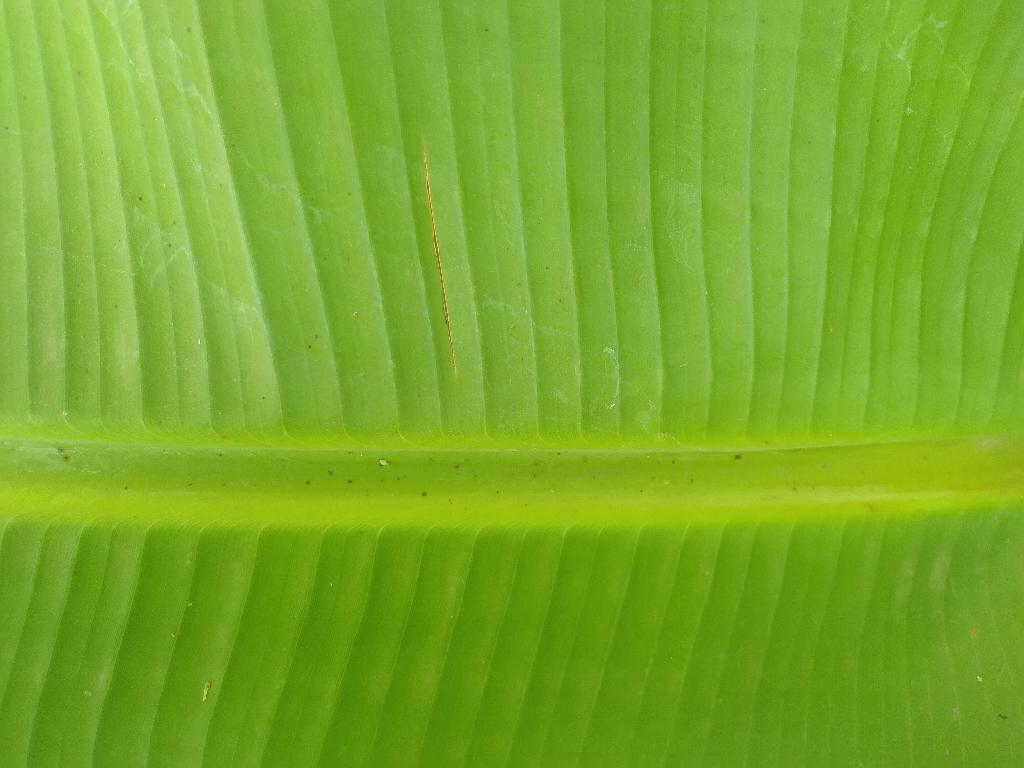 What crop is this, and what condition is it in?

banana, healthy
